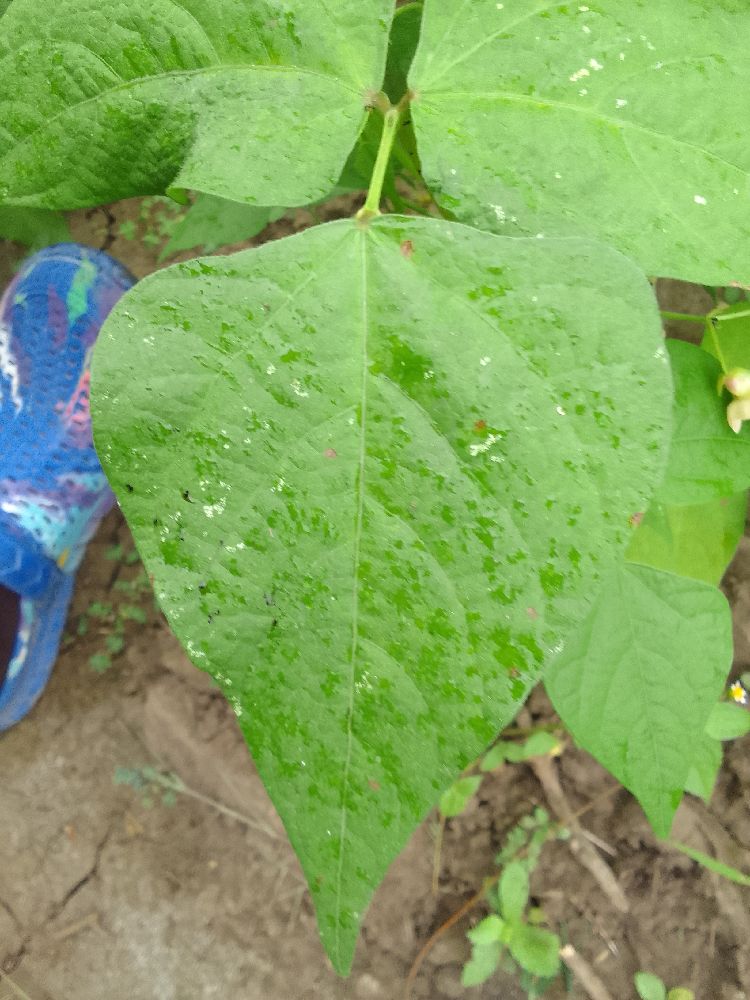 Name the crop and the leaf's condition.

common bean, healthy
